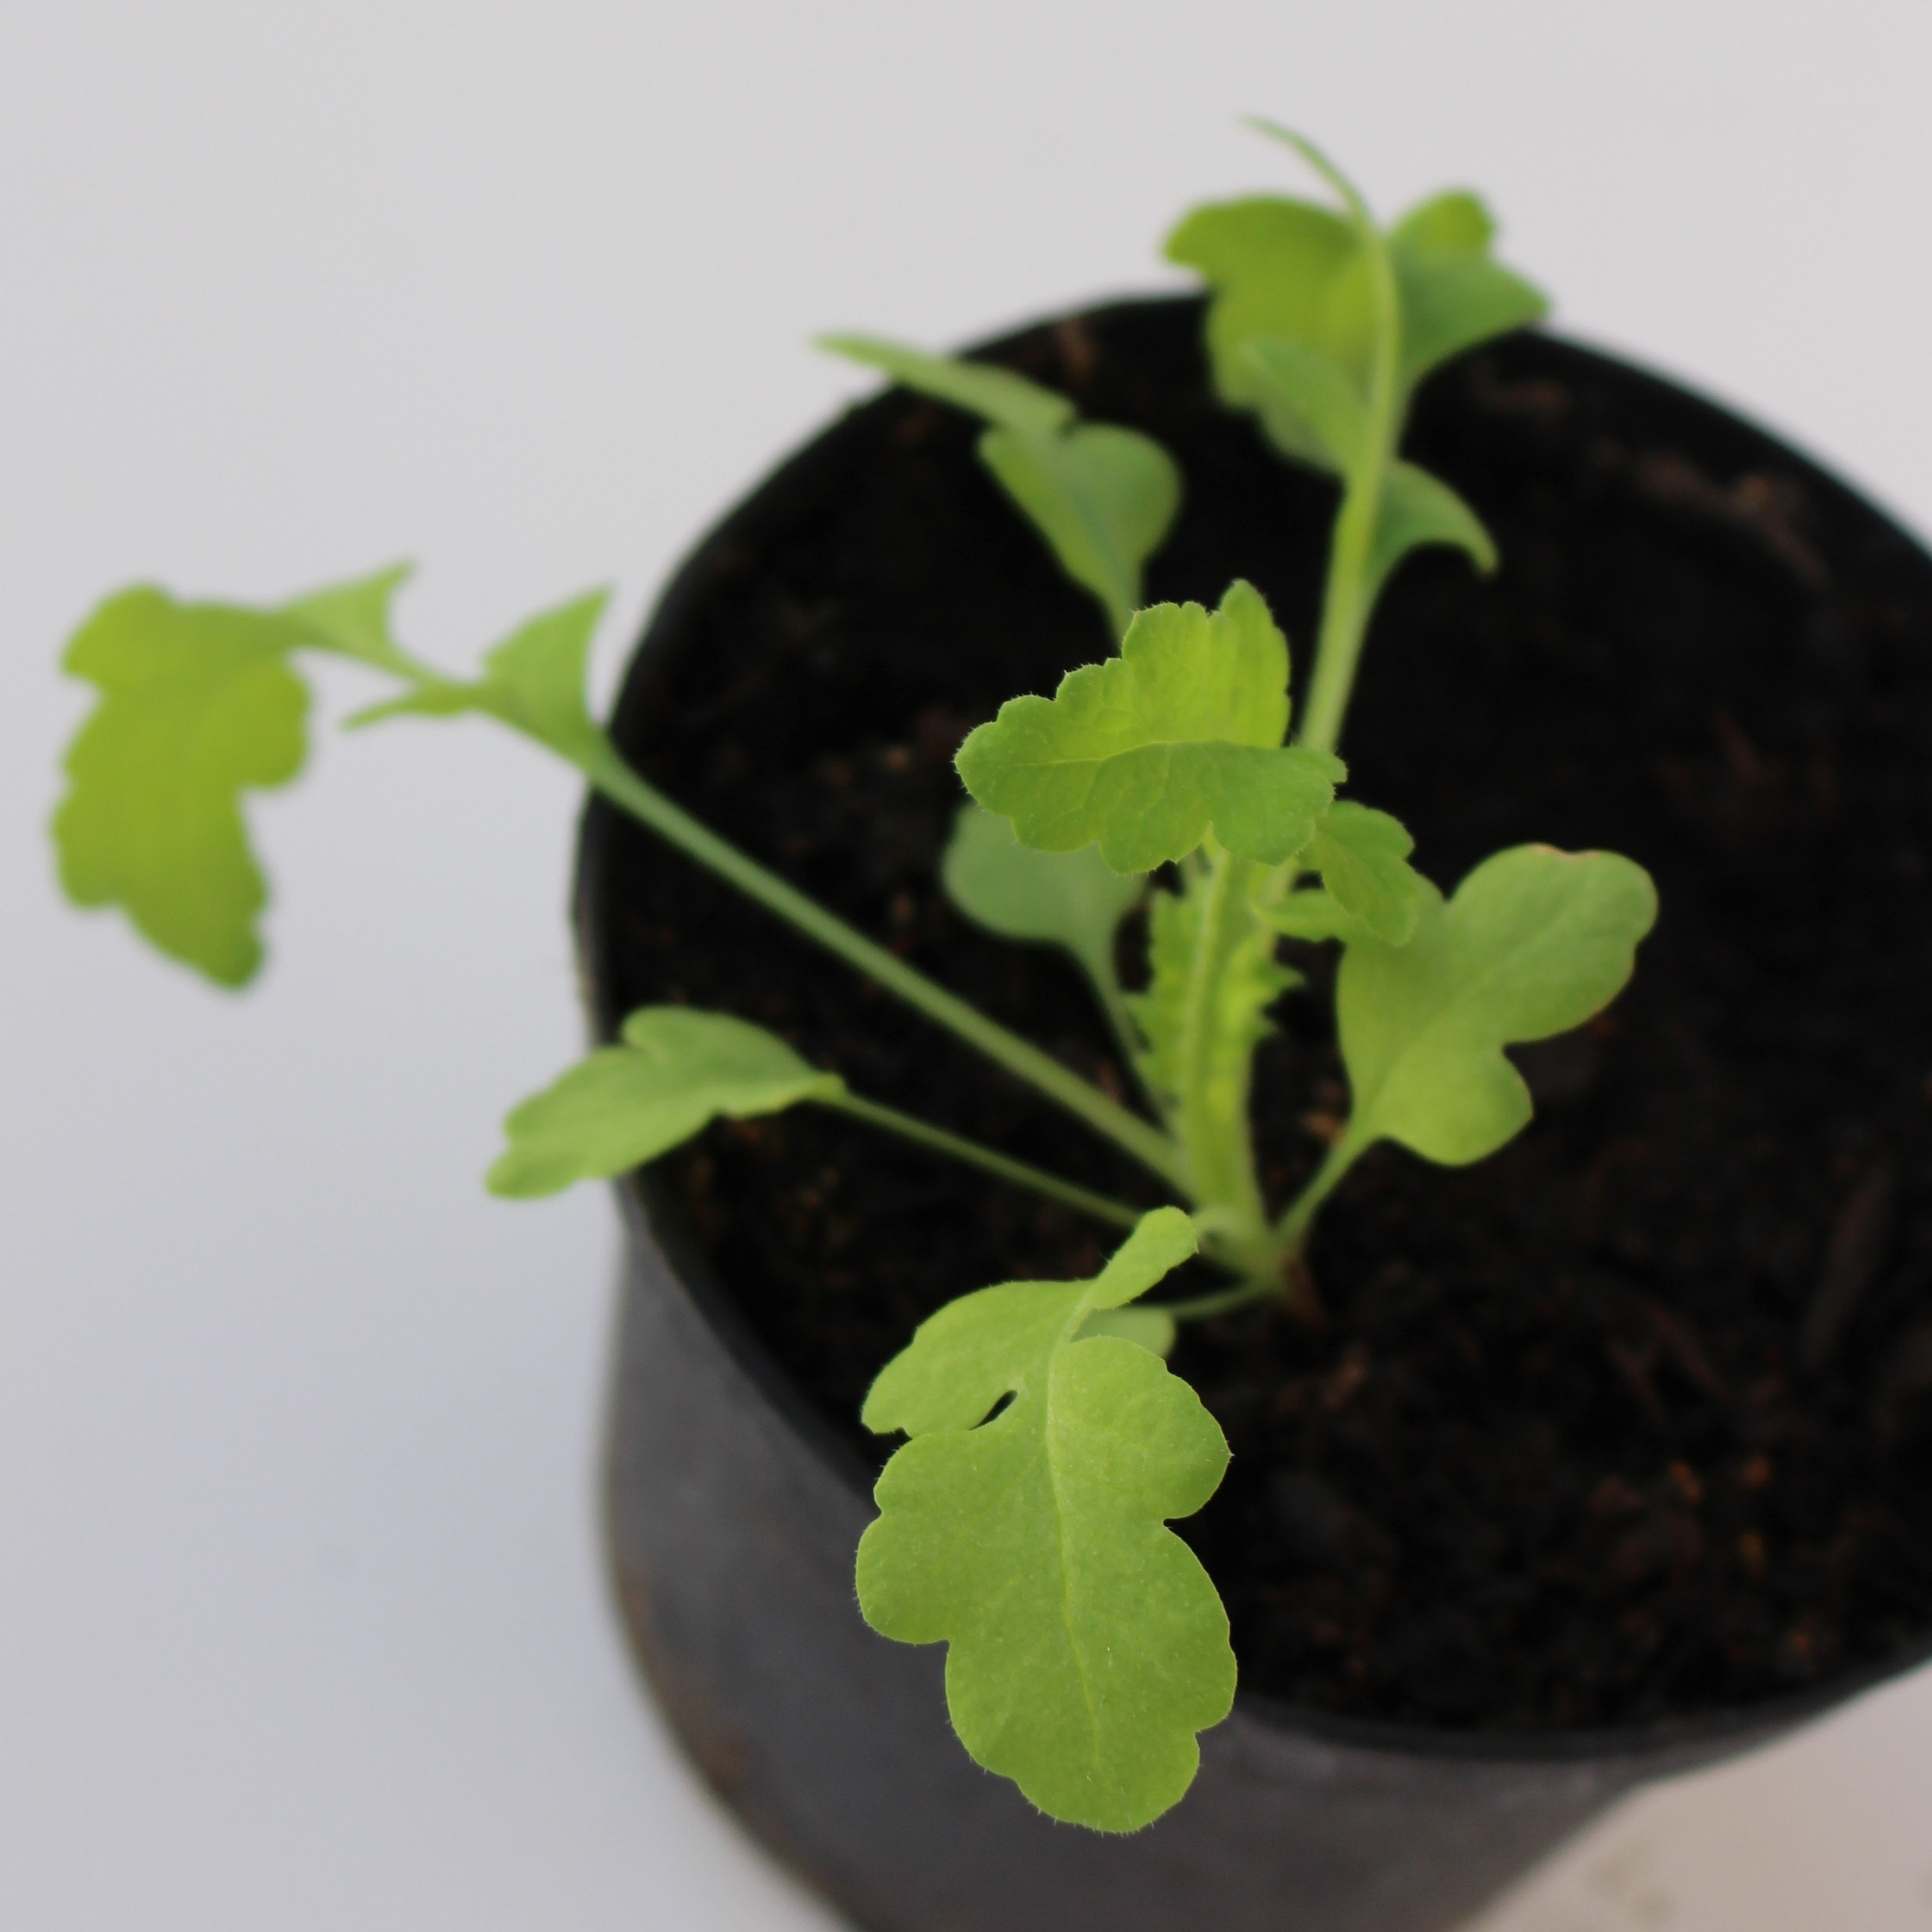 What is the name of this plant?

Papaver rhoeas
